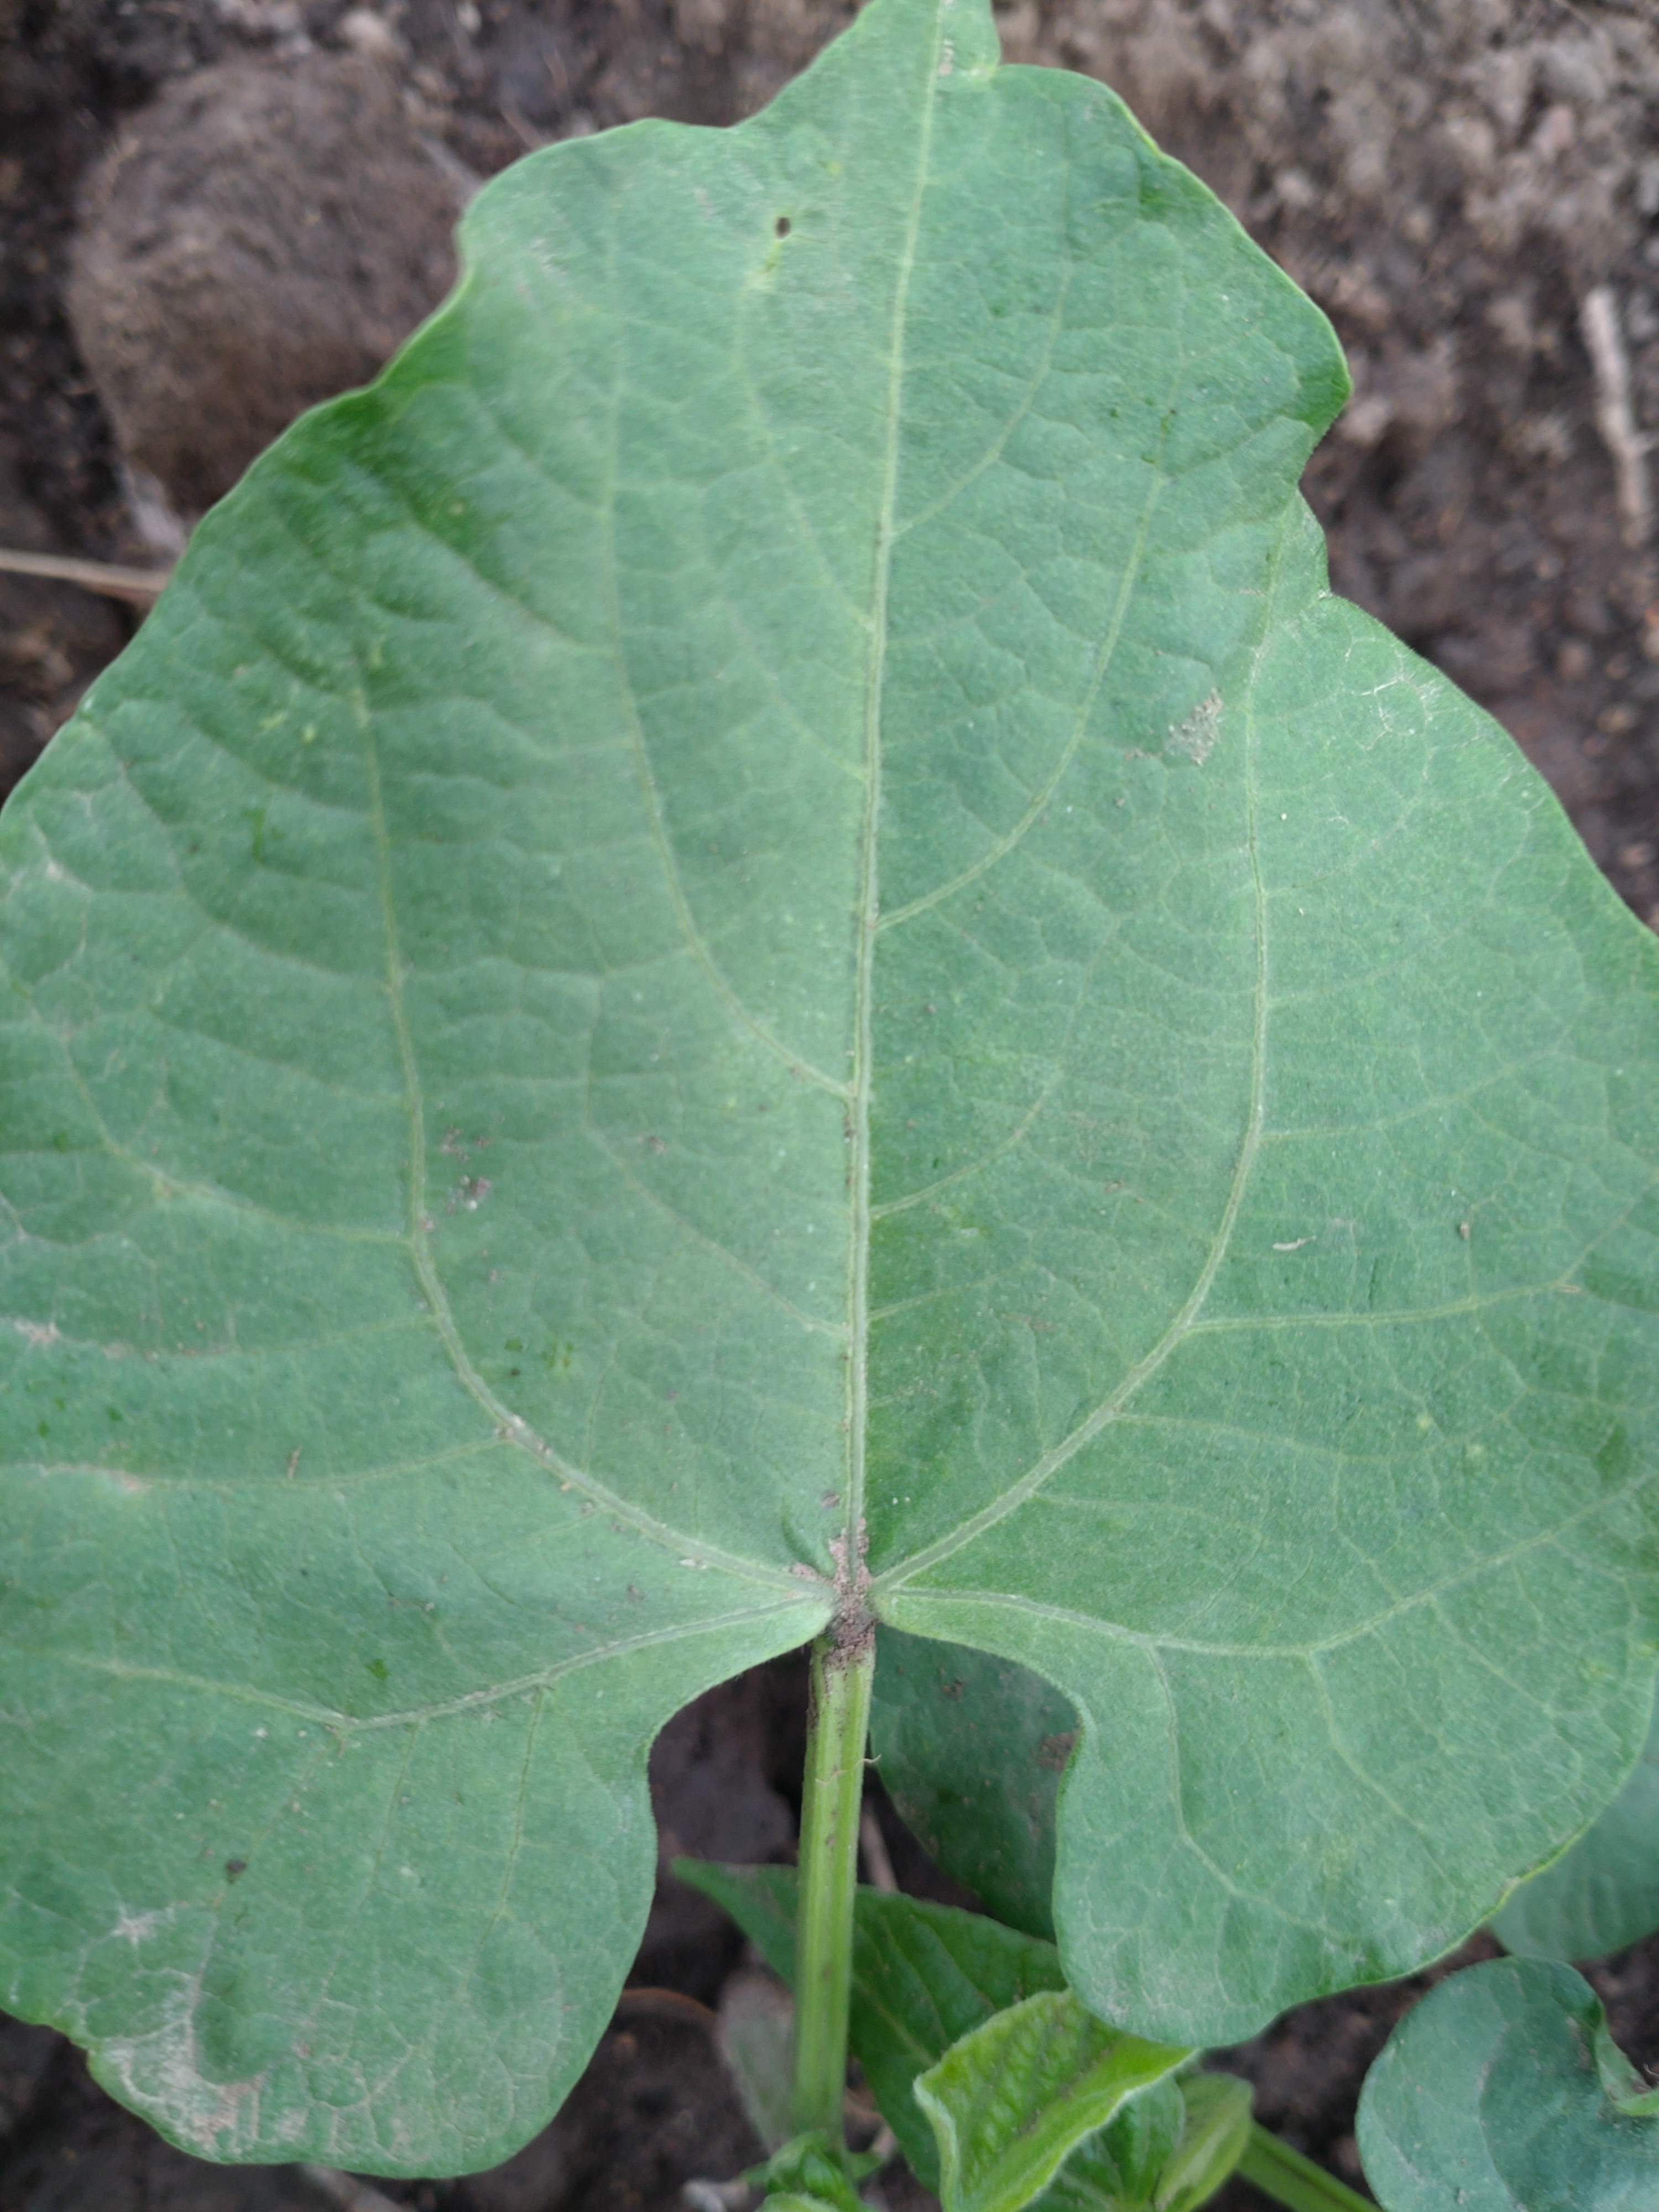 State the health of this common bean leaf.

healthy
